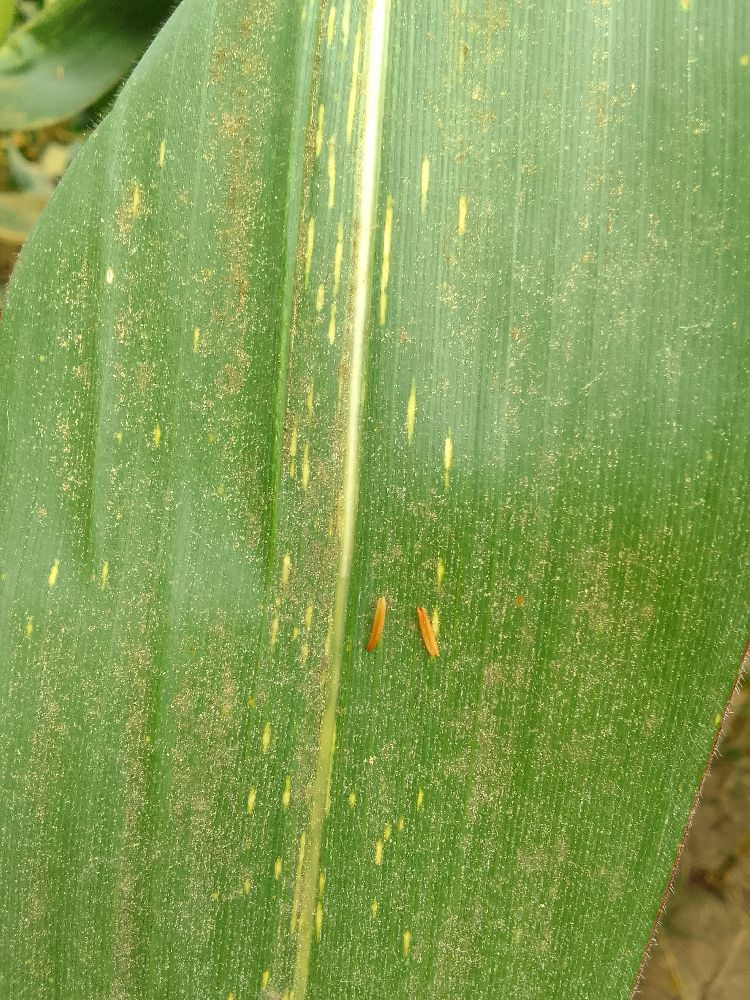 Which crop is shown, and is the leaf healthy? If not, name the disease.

maize, maize streak virus
